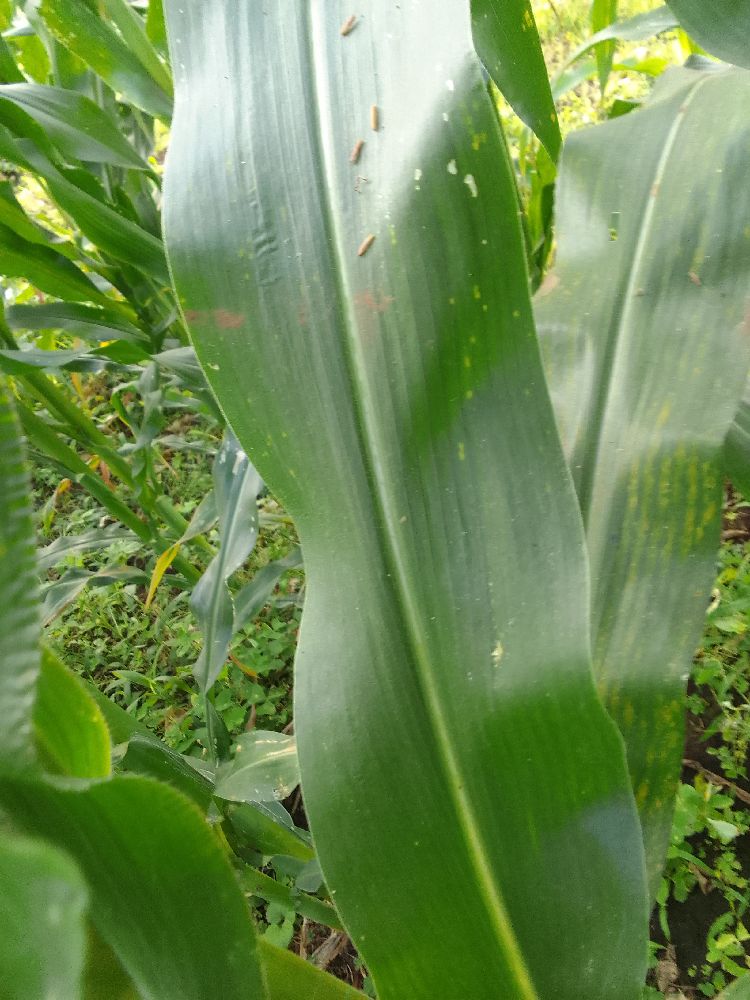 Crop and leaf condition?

maize, healthy
